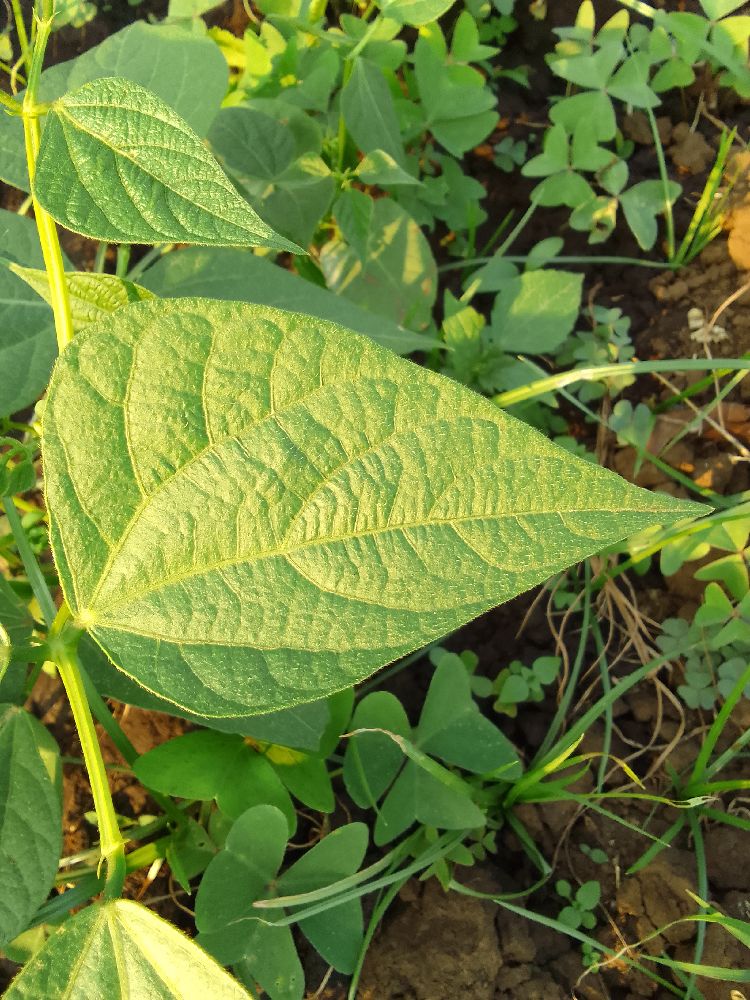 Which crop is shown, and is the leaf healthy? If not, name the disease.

common bean, healthy
